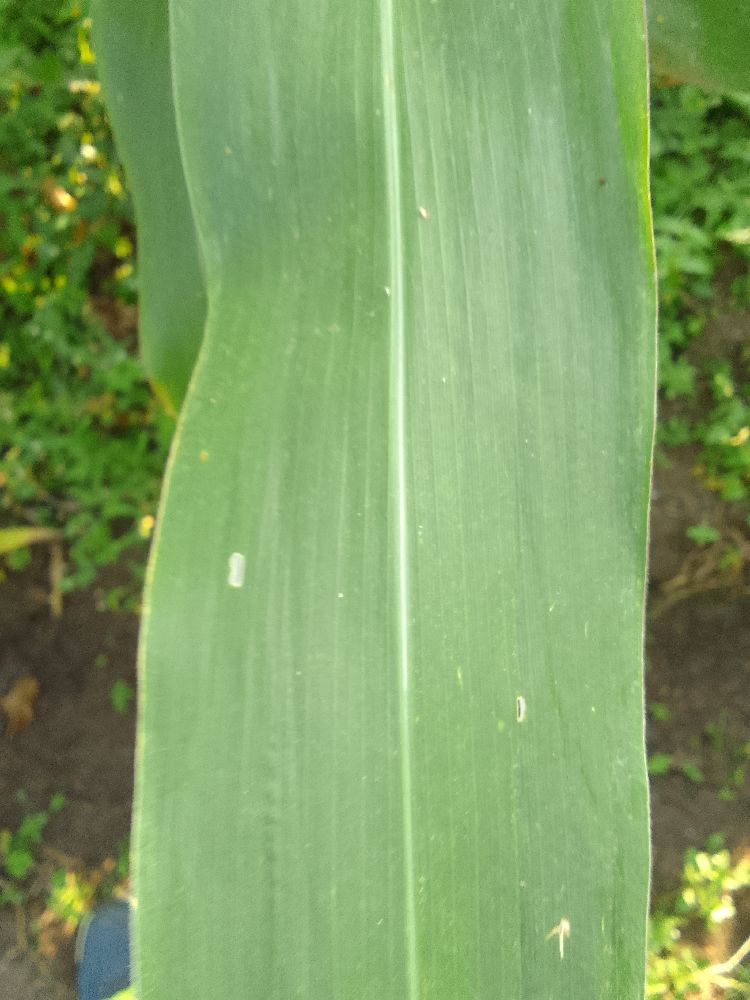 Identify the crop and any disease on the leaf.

maize, healthy
